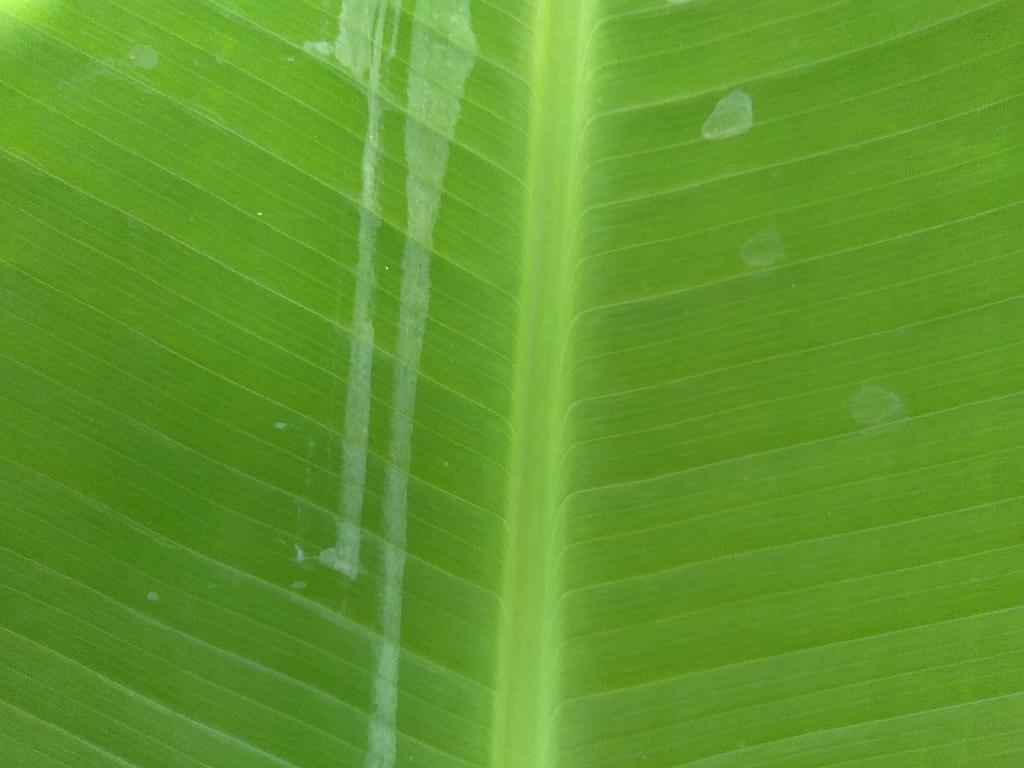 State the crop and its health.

banana, healthy
